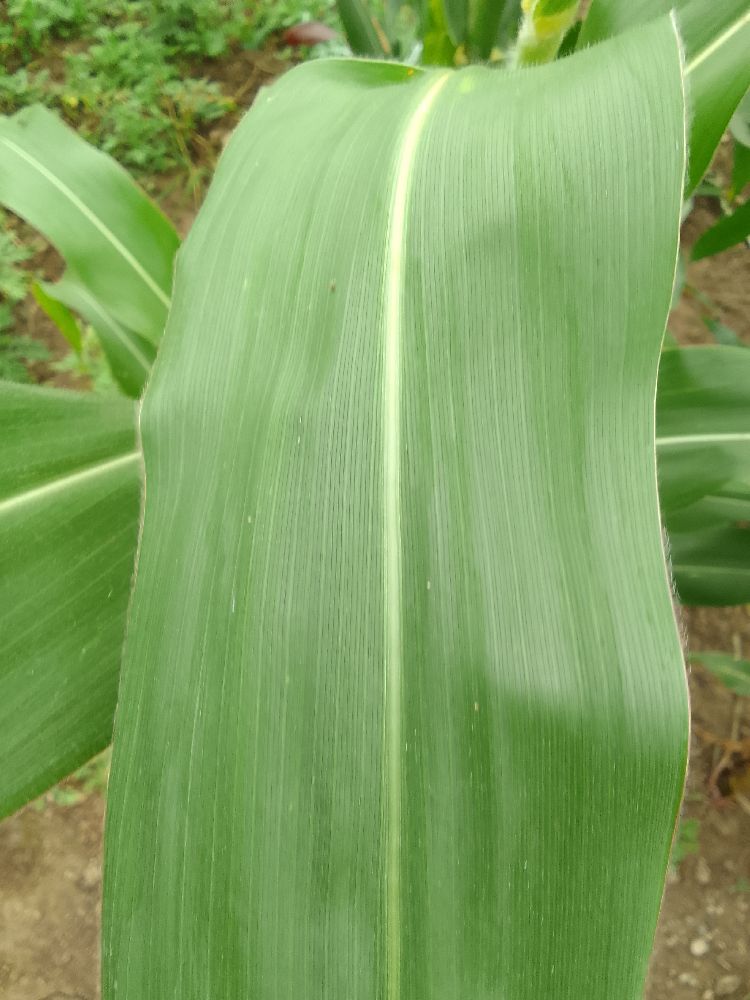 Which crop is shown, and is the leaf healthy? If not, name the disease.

maize, healthy
